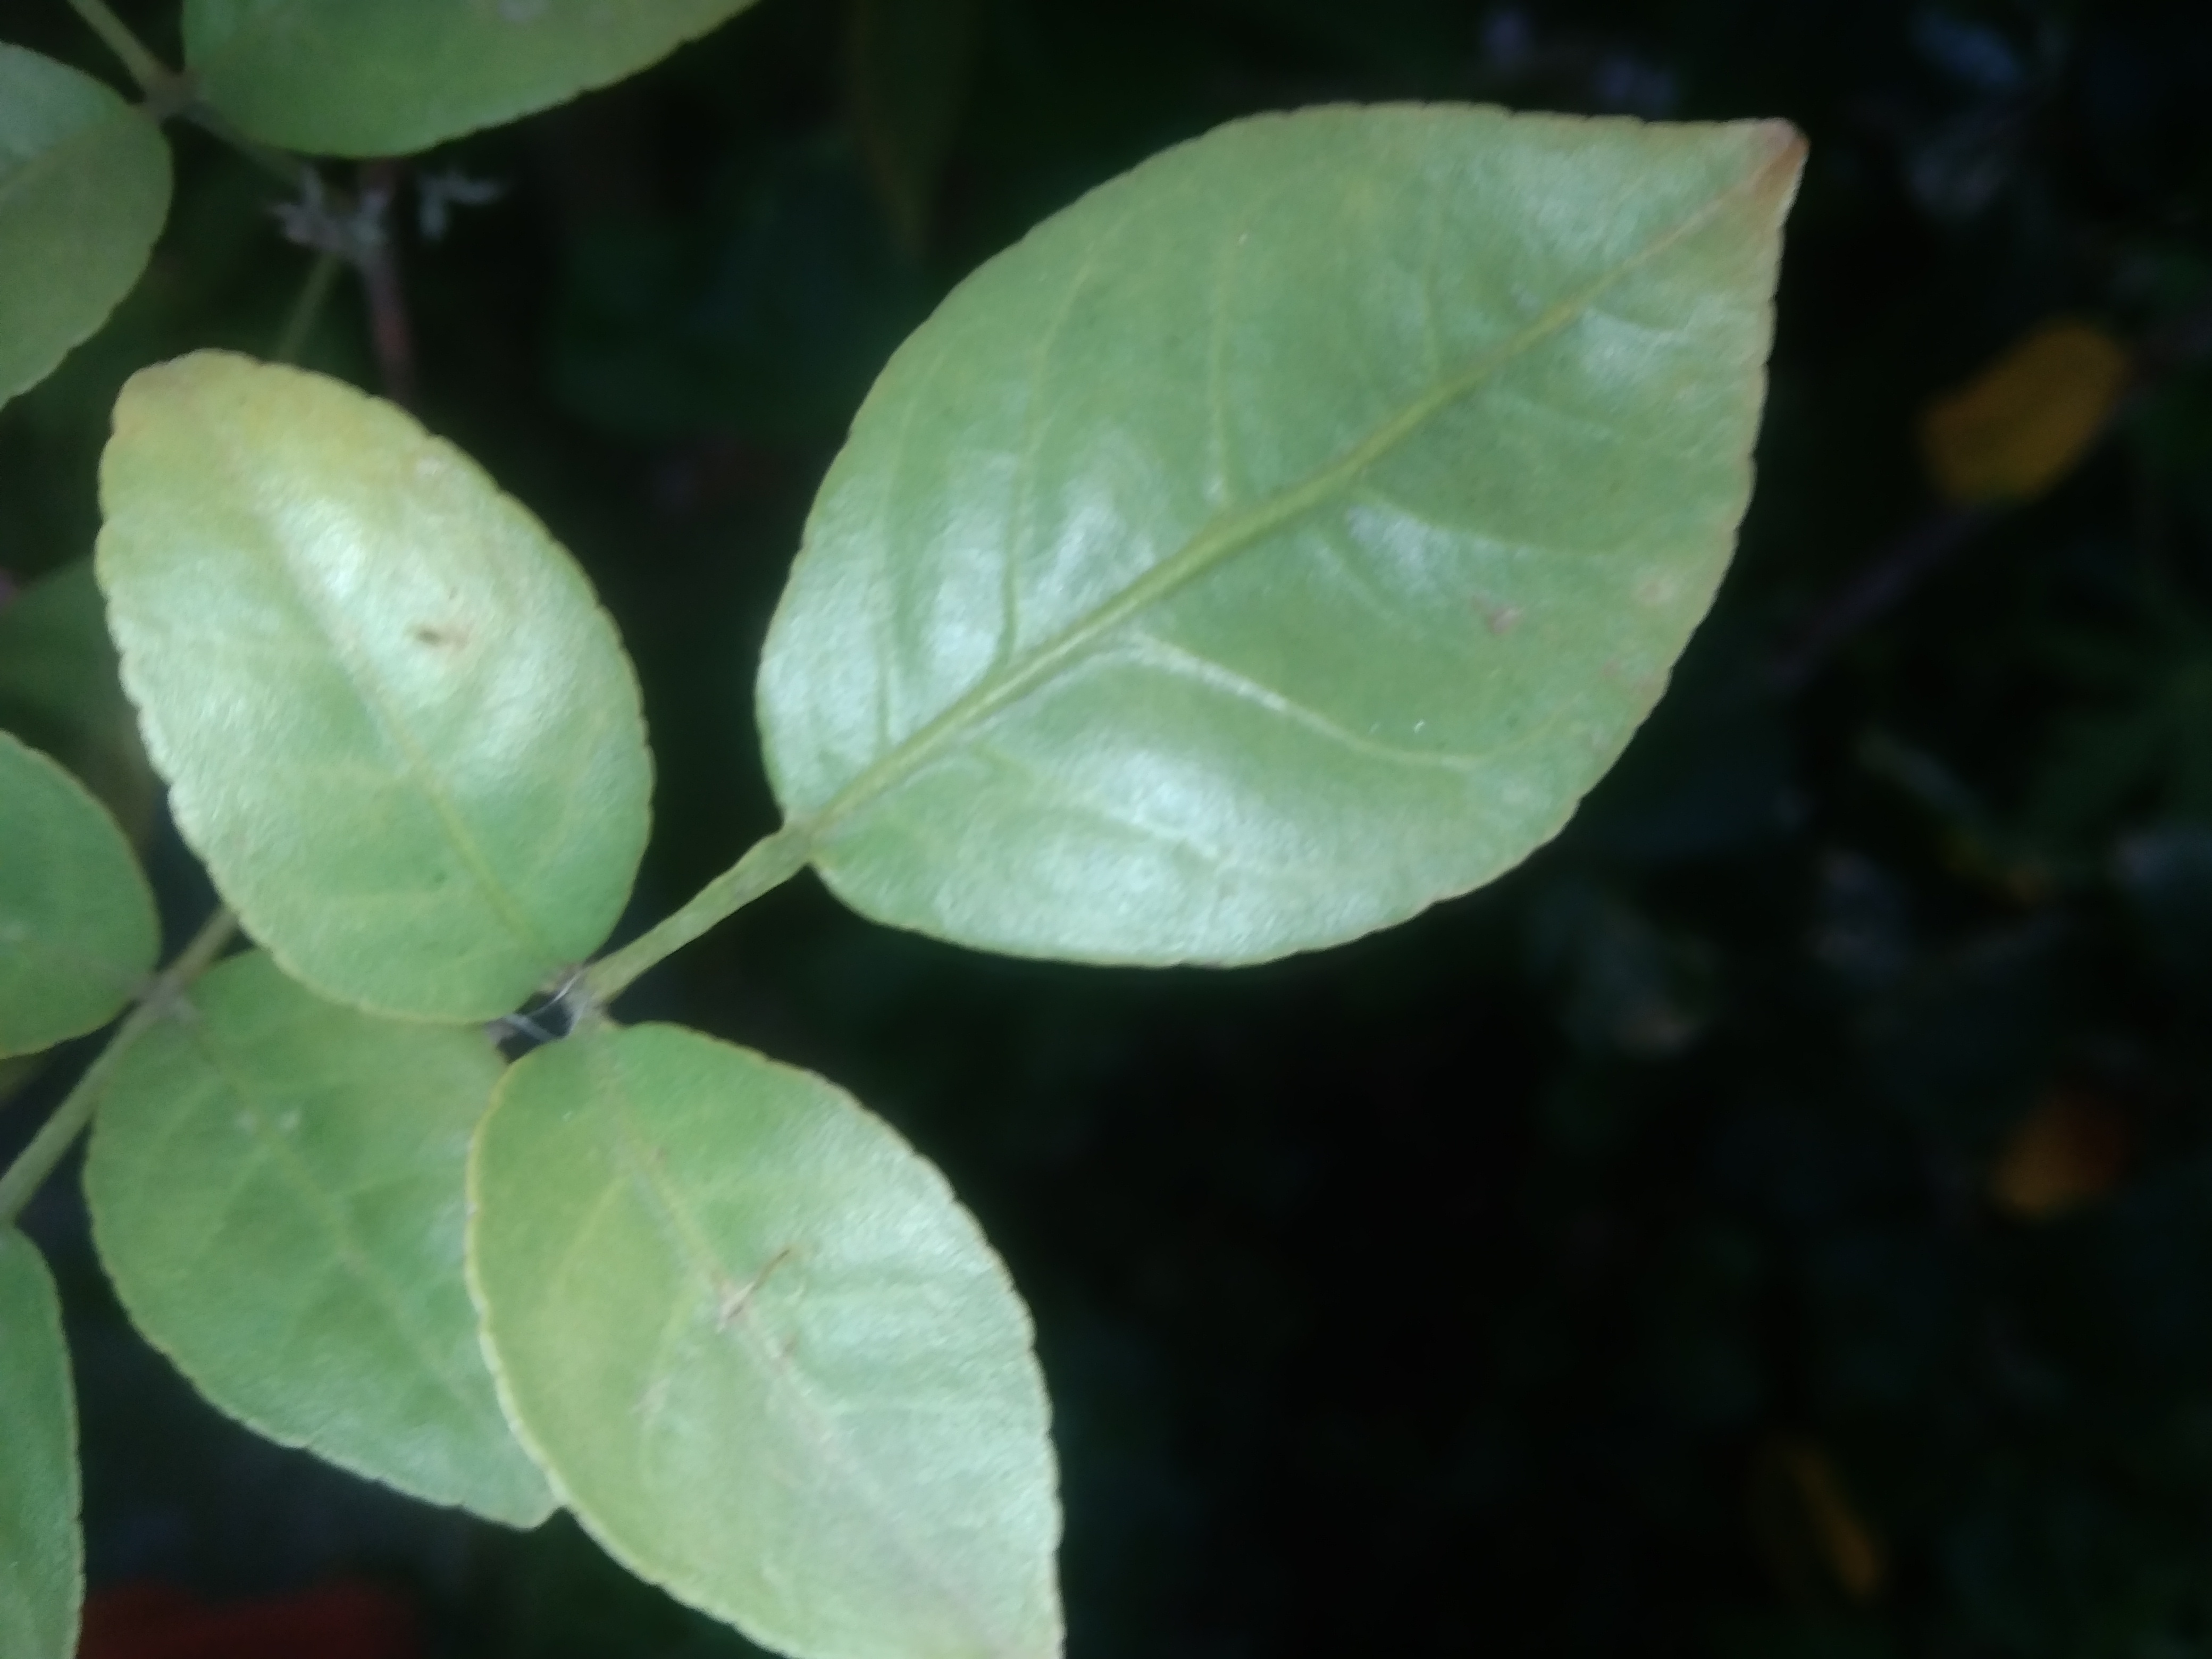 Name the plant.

wood apple
